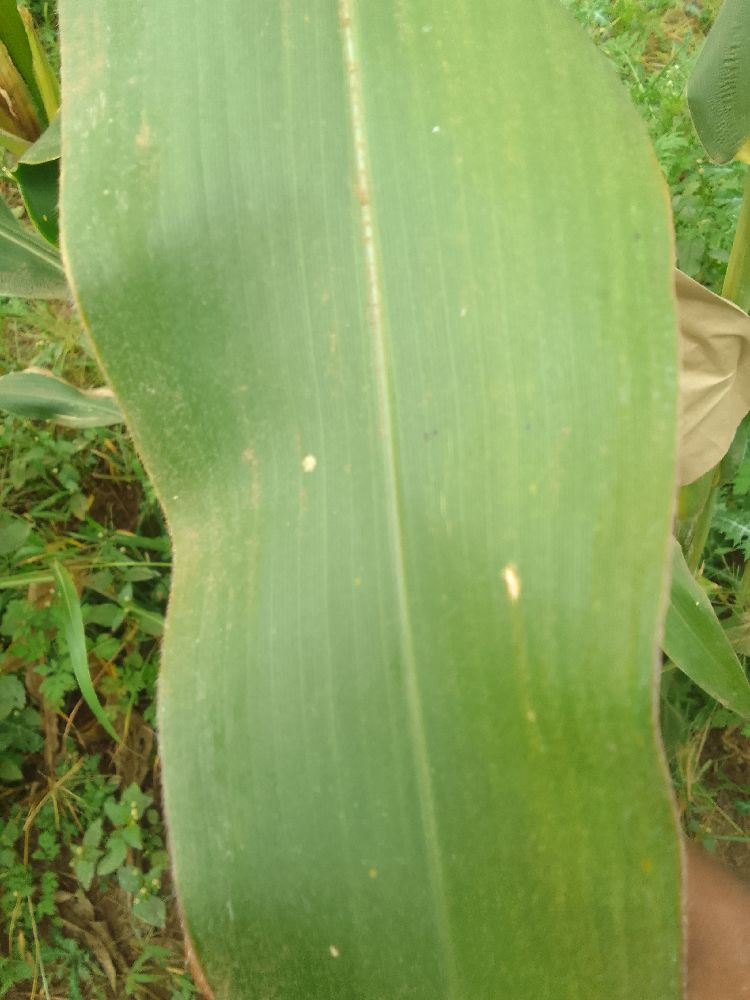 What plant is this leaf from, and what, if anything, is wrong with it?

maize, healthy
